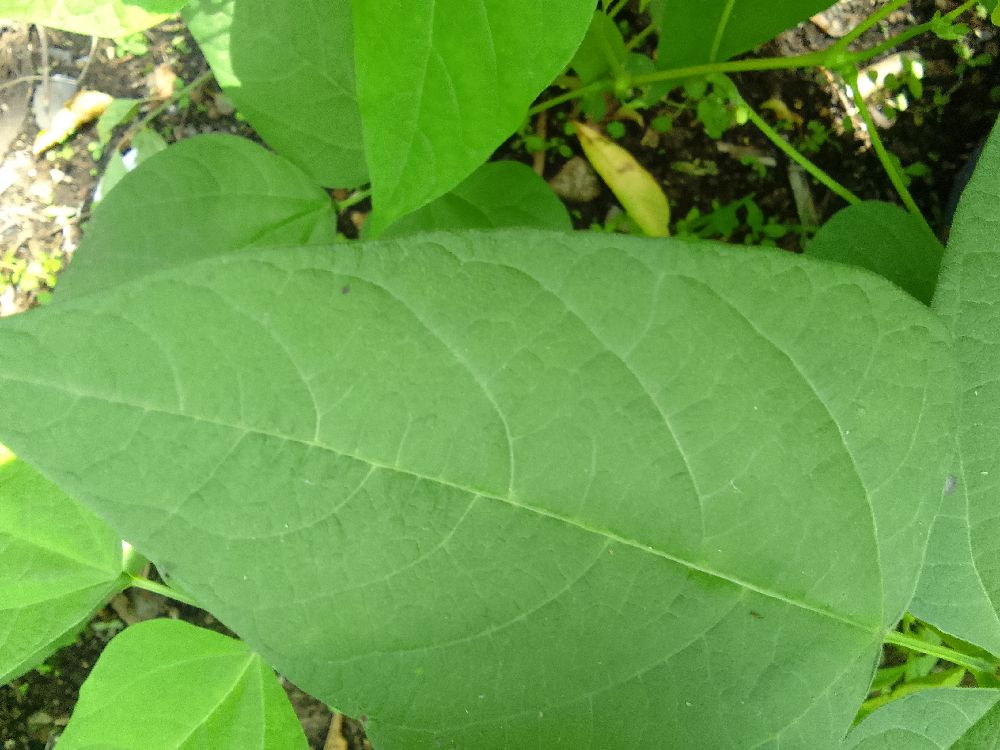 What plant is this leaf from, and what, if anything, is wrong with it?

common bean, healthy
